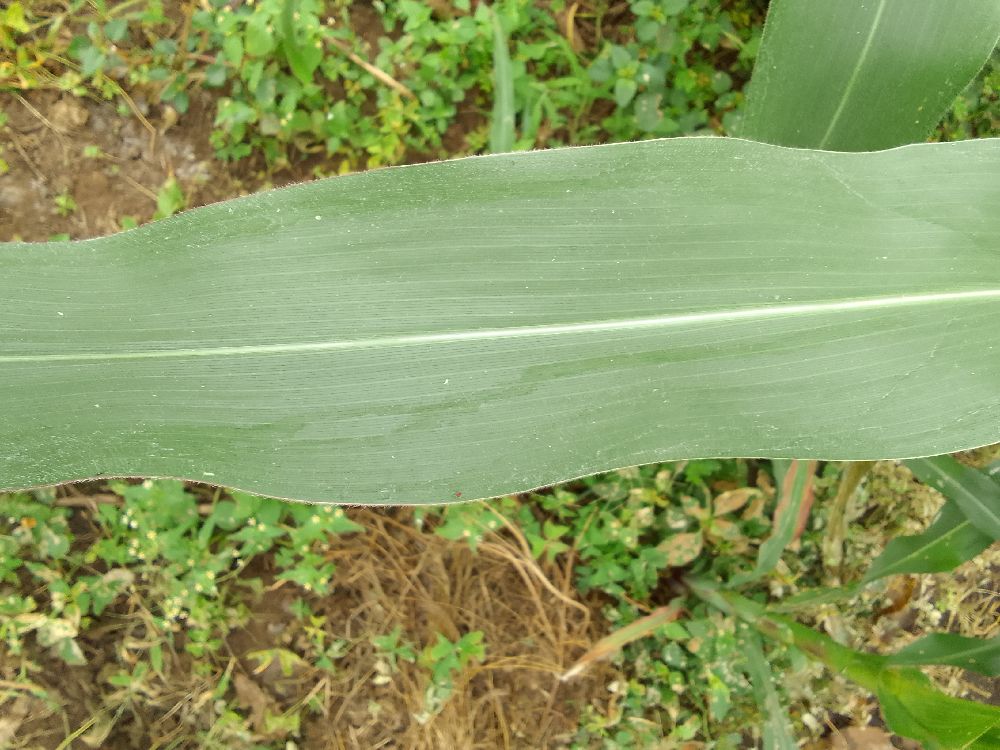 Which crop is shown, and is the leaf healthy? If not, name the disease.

maize, healthy
